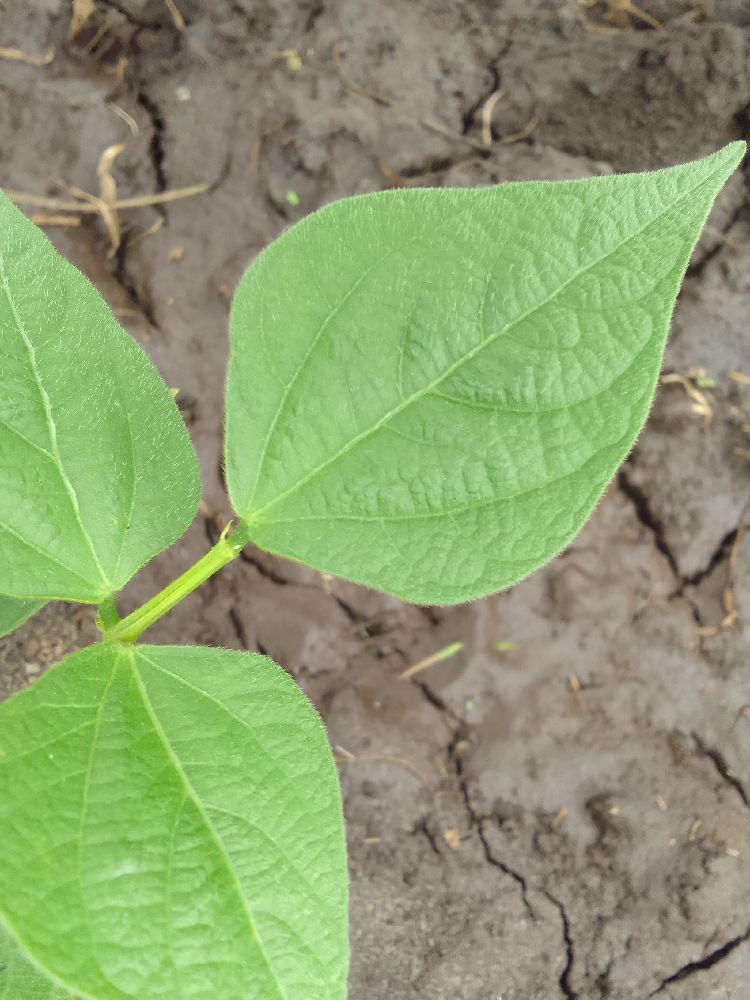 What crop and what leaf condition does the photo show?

common bean, healthy
